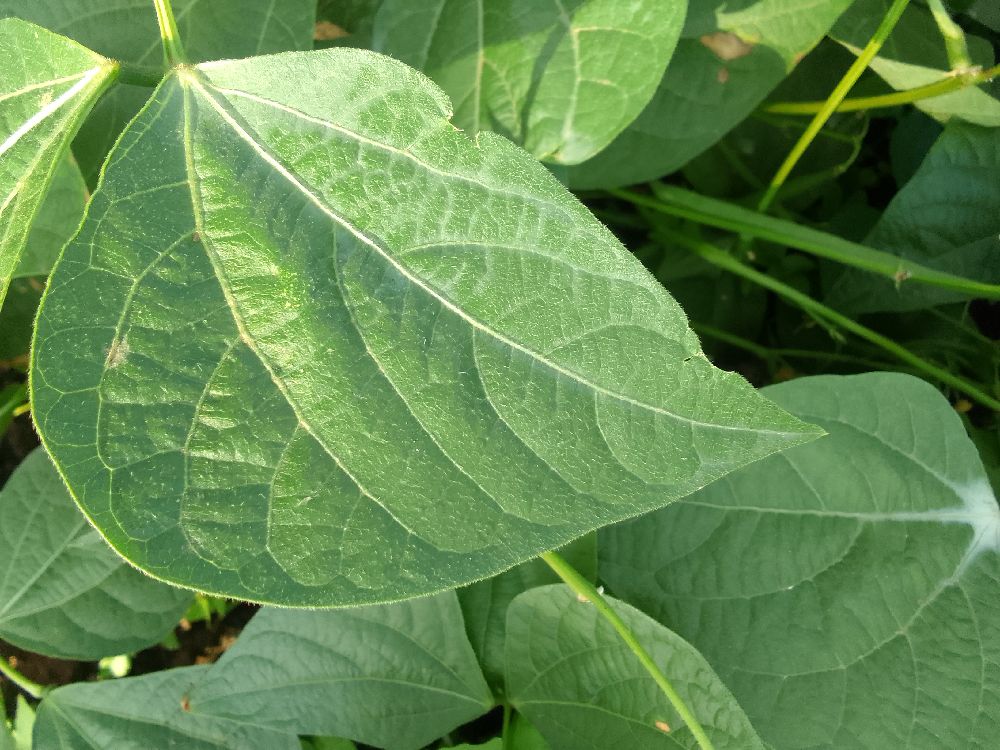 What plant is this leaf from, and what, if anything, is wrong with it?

common bean, healthy
